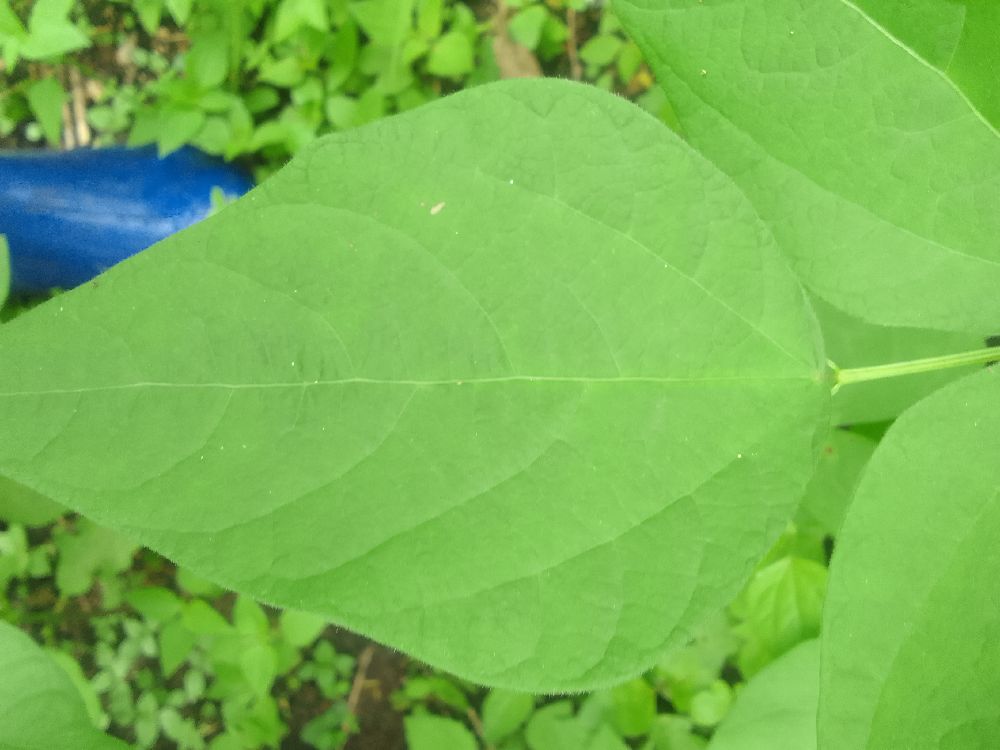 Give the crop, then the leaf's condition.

common bean, healthy
